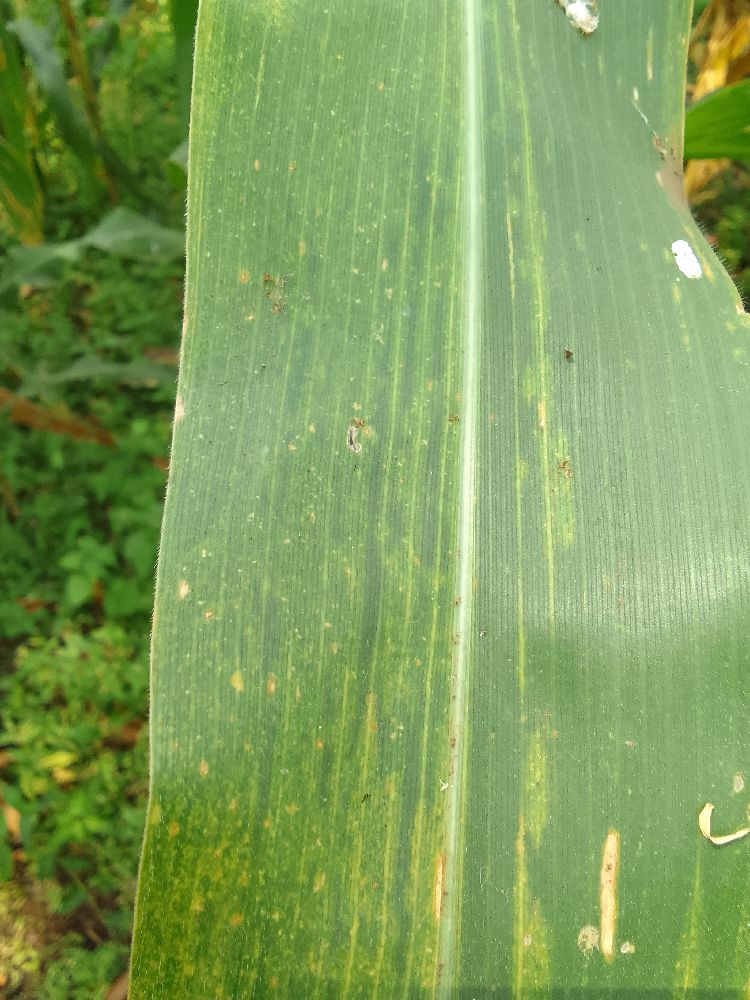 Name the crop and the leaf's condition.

maize, maize lethal necrosis
